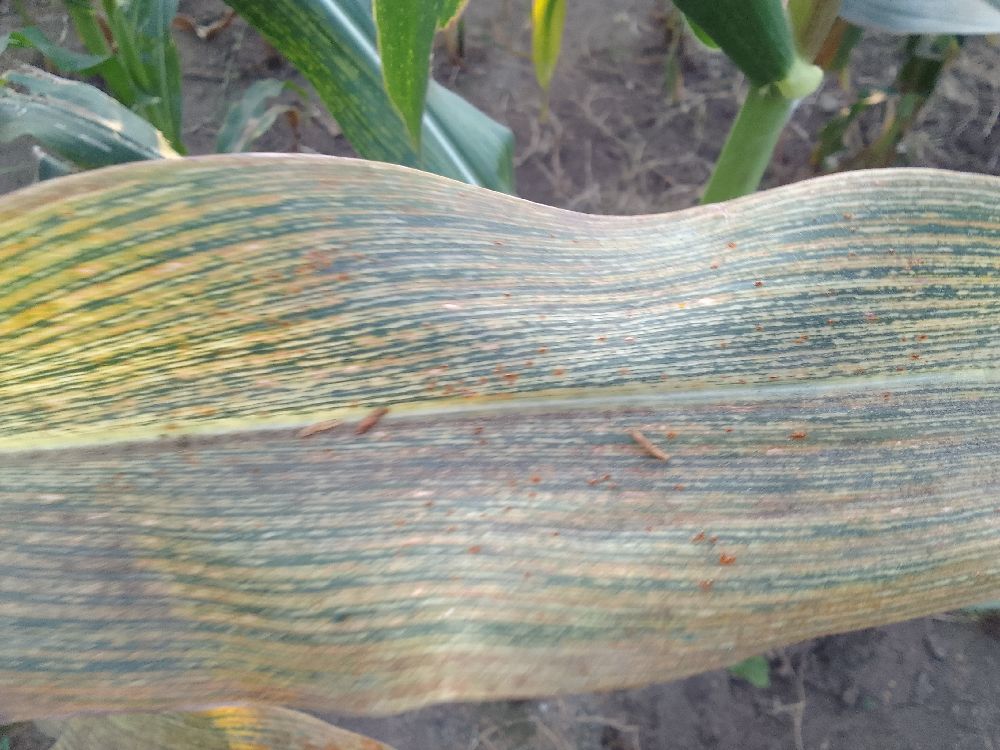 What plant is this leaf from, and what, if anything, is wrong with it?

maize, maize streak virus
